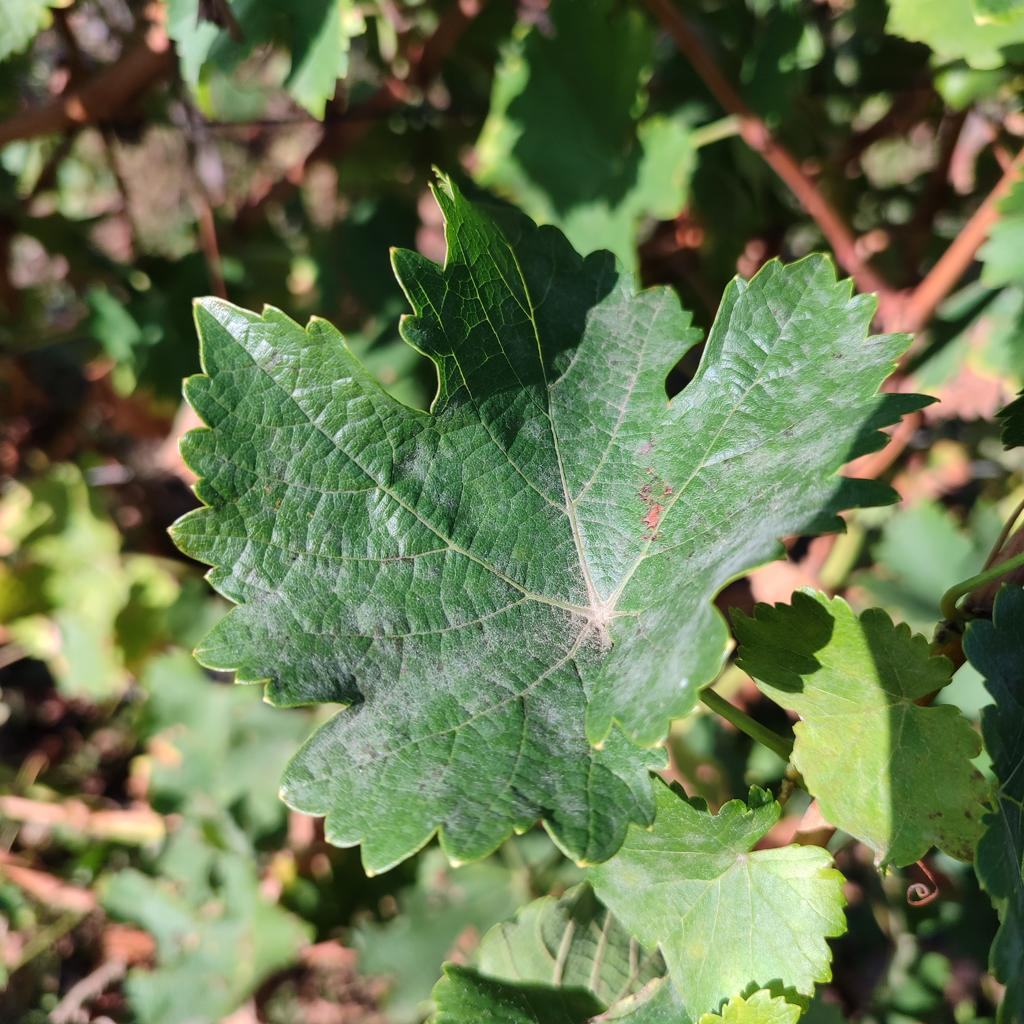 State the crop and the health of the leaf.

grapevine, powdery mildew
